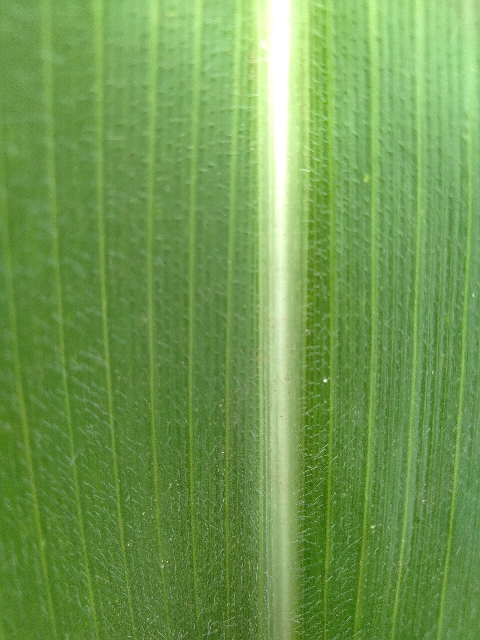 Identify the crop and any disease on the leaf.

maize, healthy
